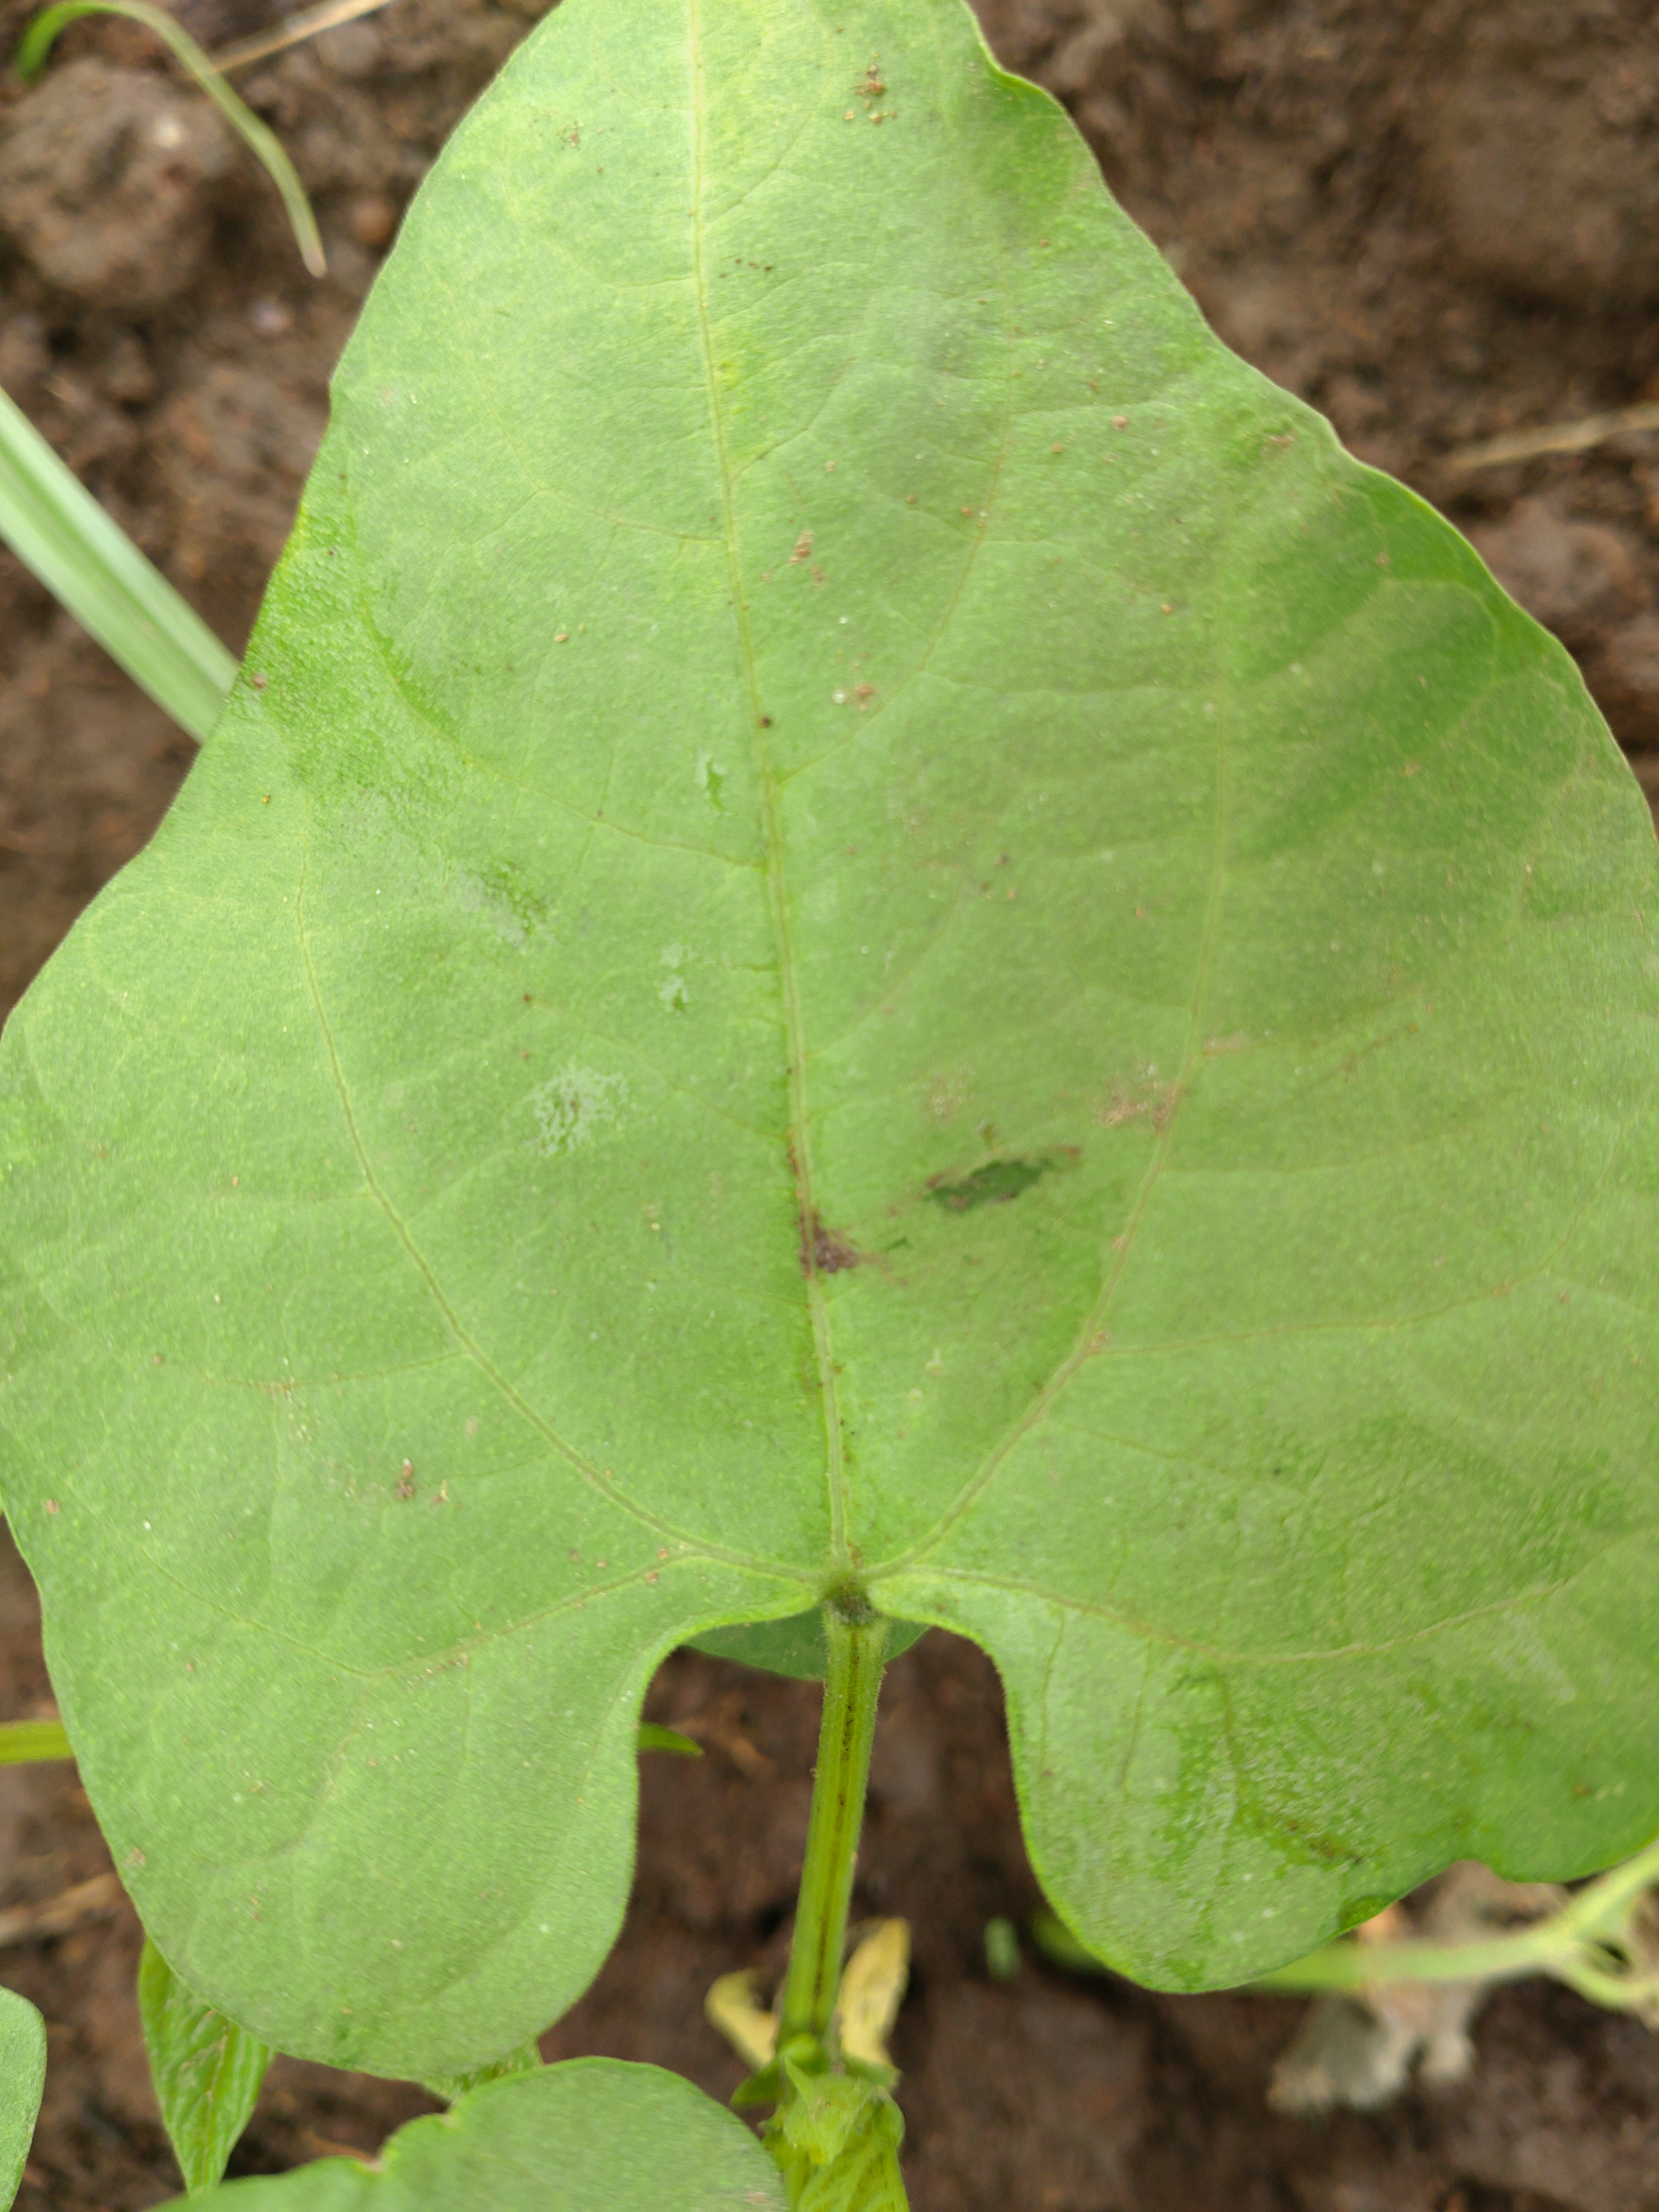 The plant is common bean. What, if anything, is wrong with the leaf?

healthy
